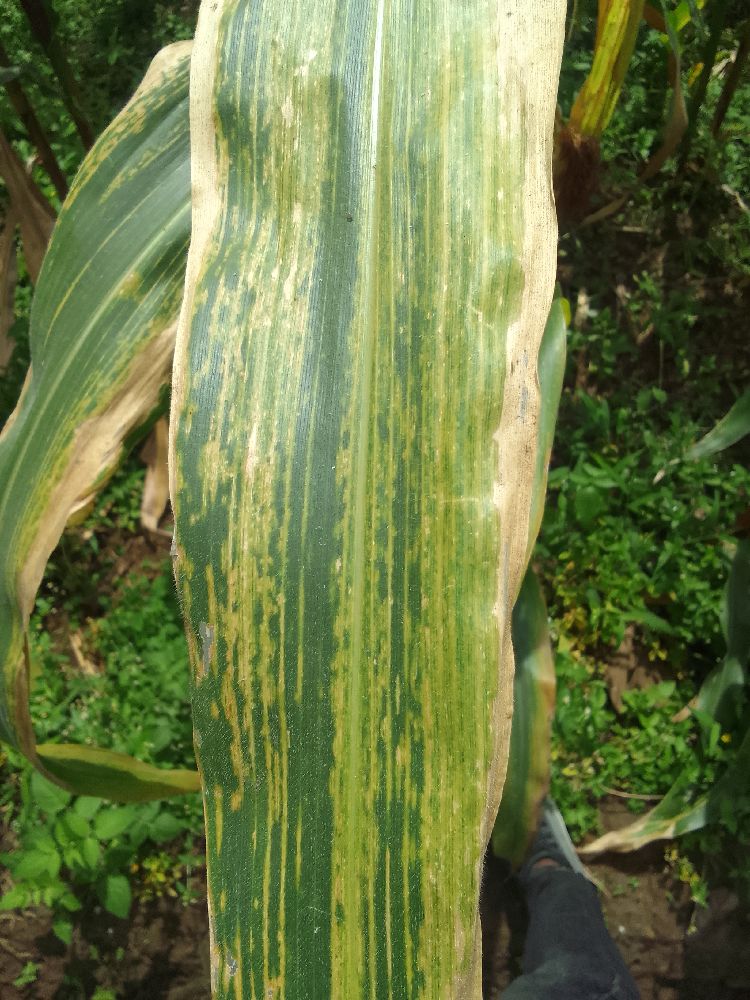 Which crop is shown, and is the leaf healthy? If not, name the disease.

maize, maize lethal necrosis
